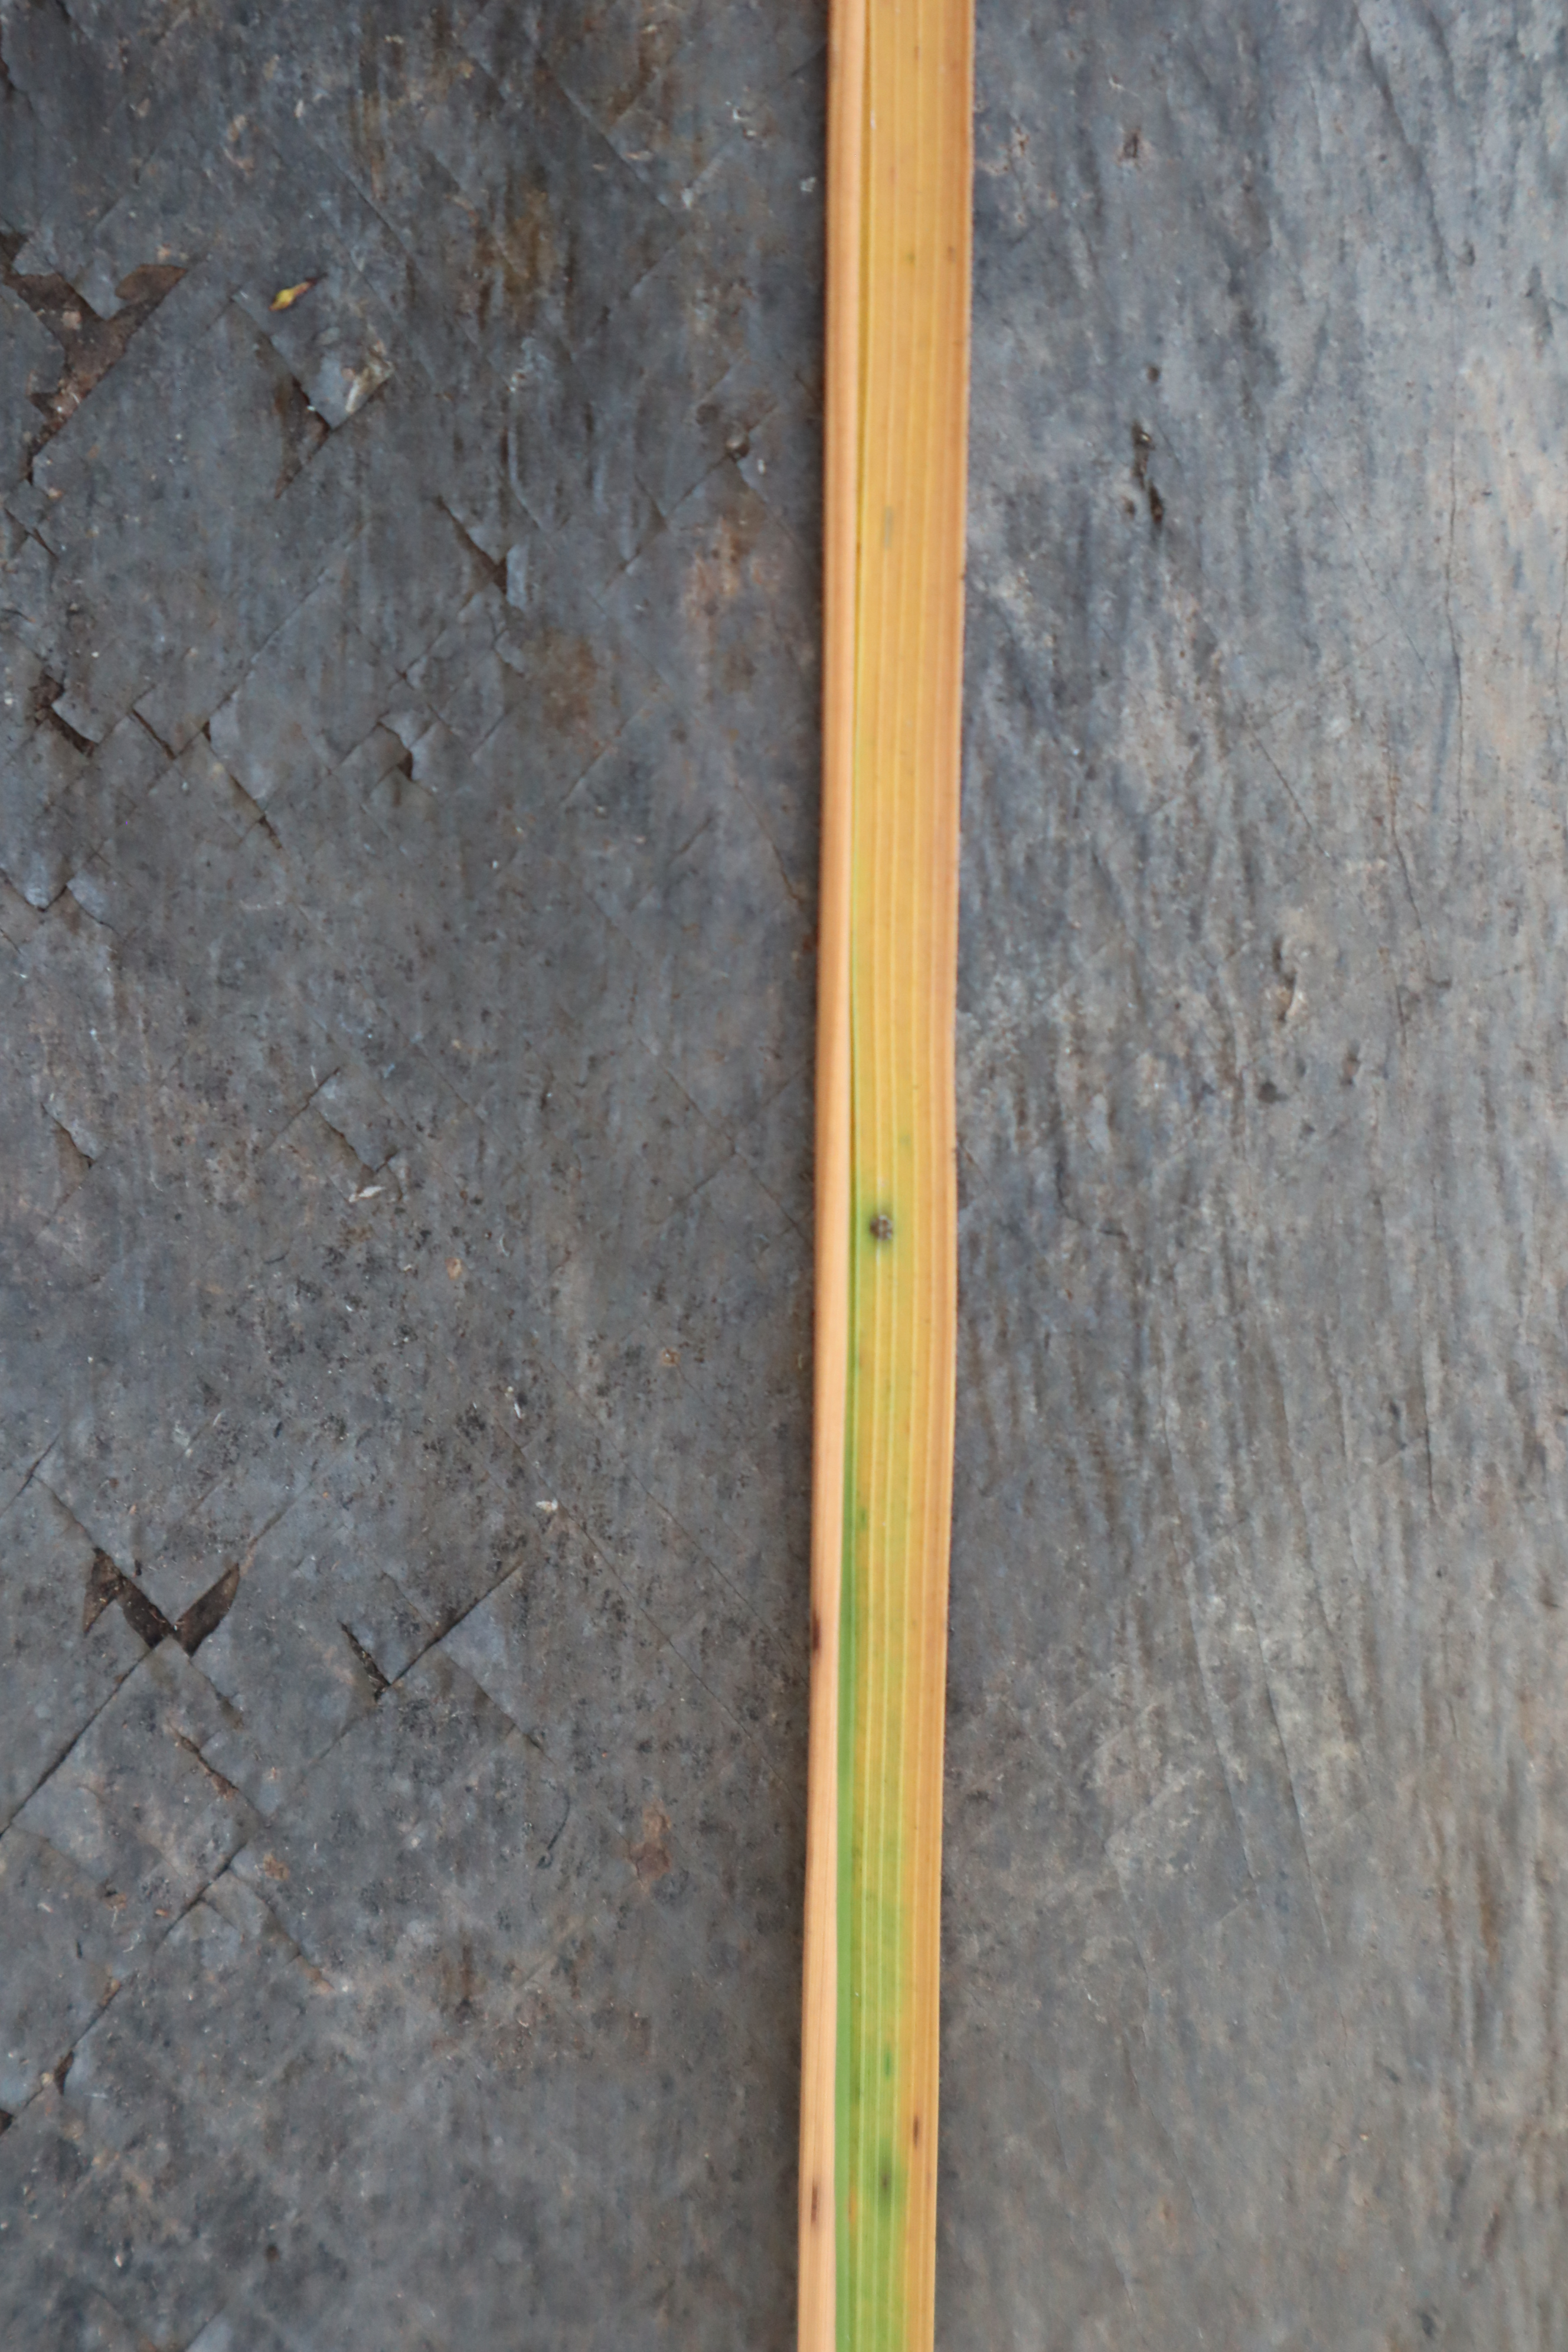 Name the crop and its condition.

rice, tungro virus disease
